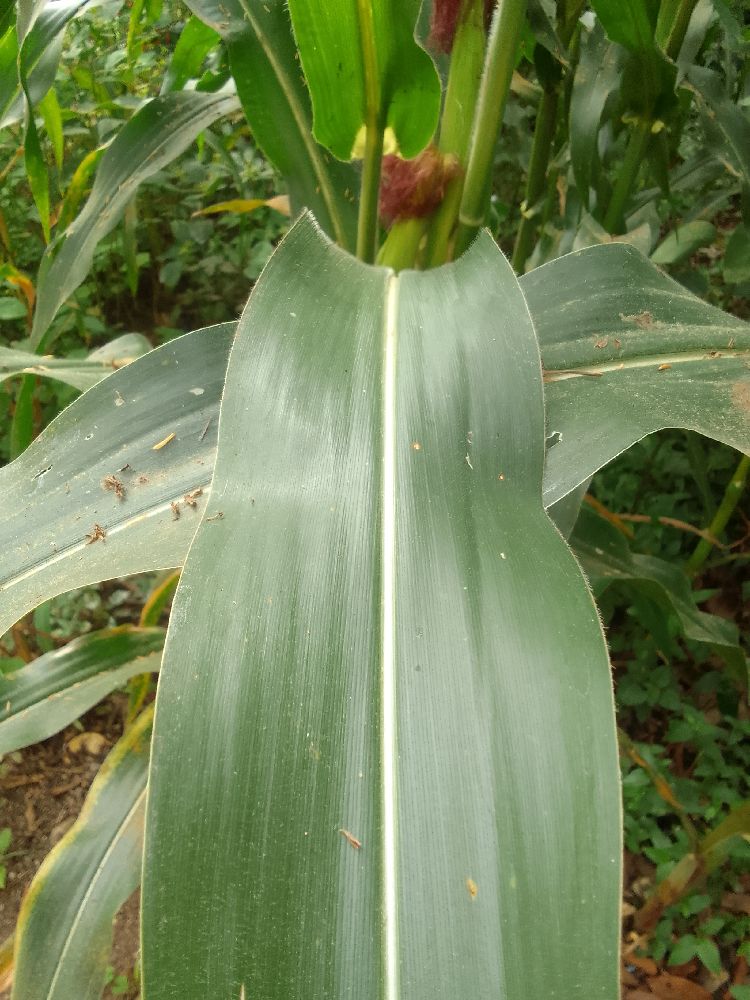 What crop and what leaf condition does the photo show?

maize, healthy
